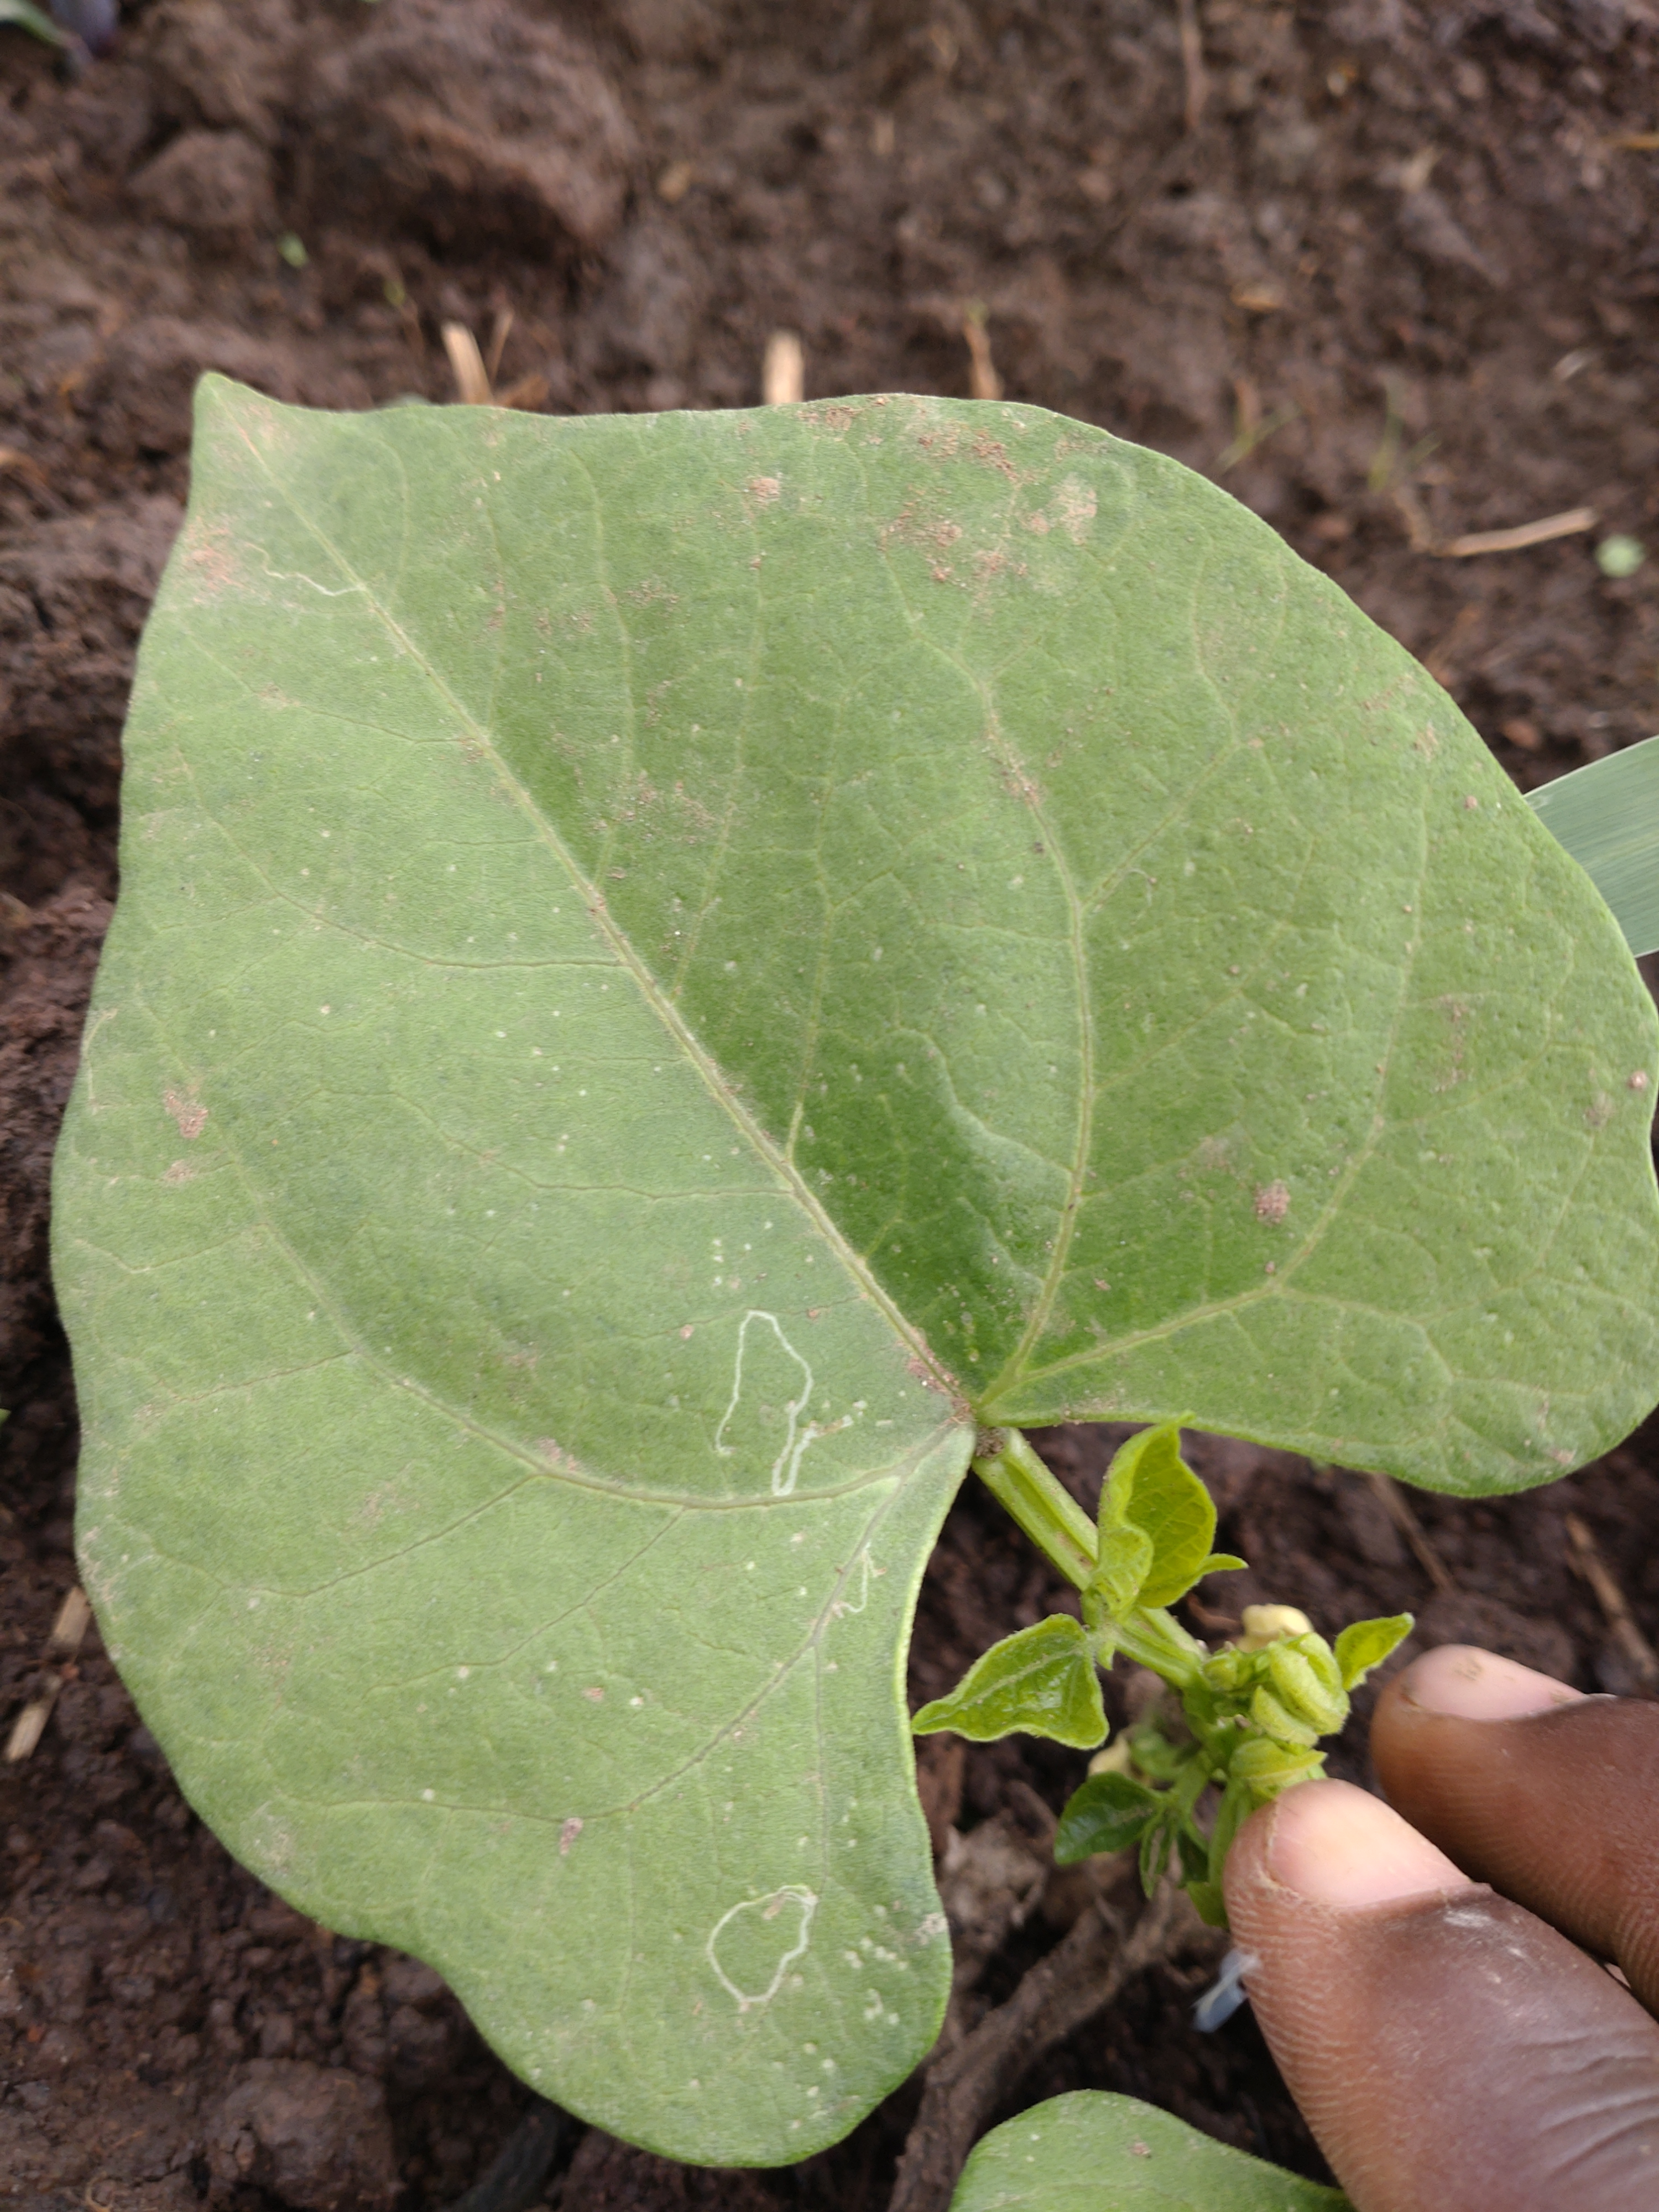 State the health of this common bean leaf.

healthy
